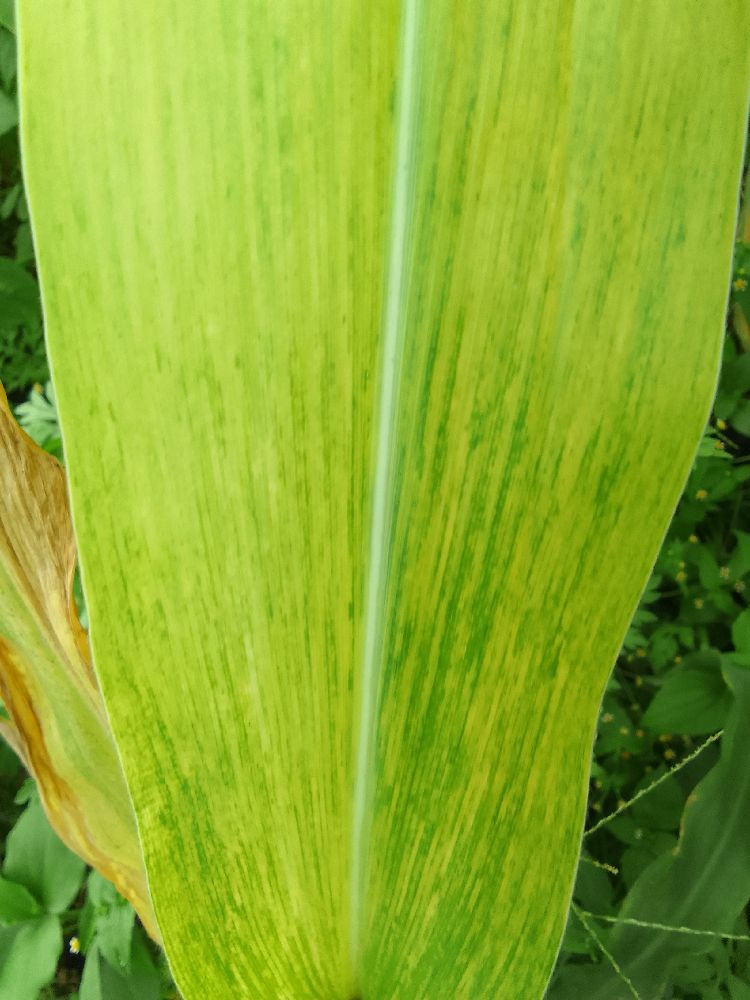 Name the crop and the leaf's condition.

maize, maize lethal necrosis
